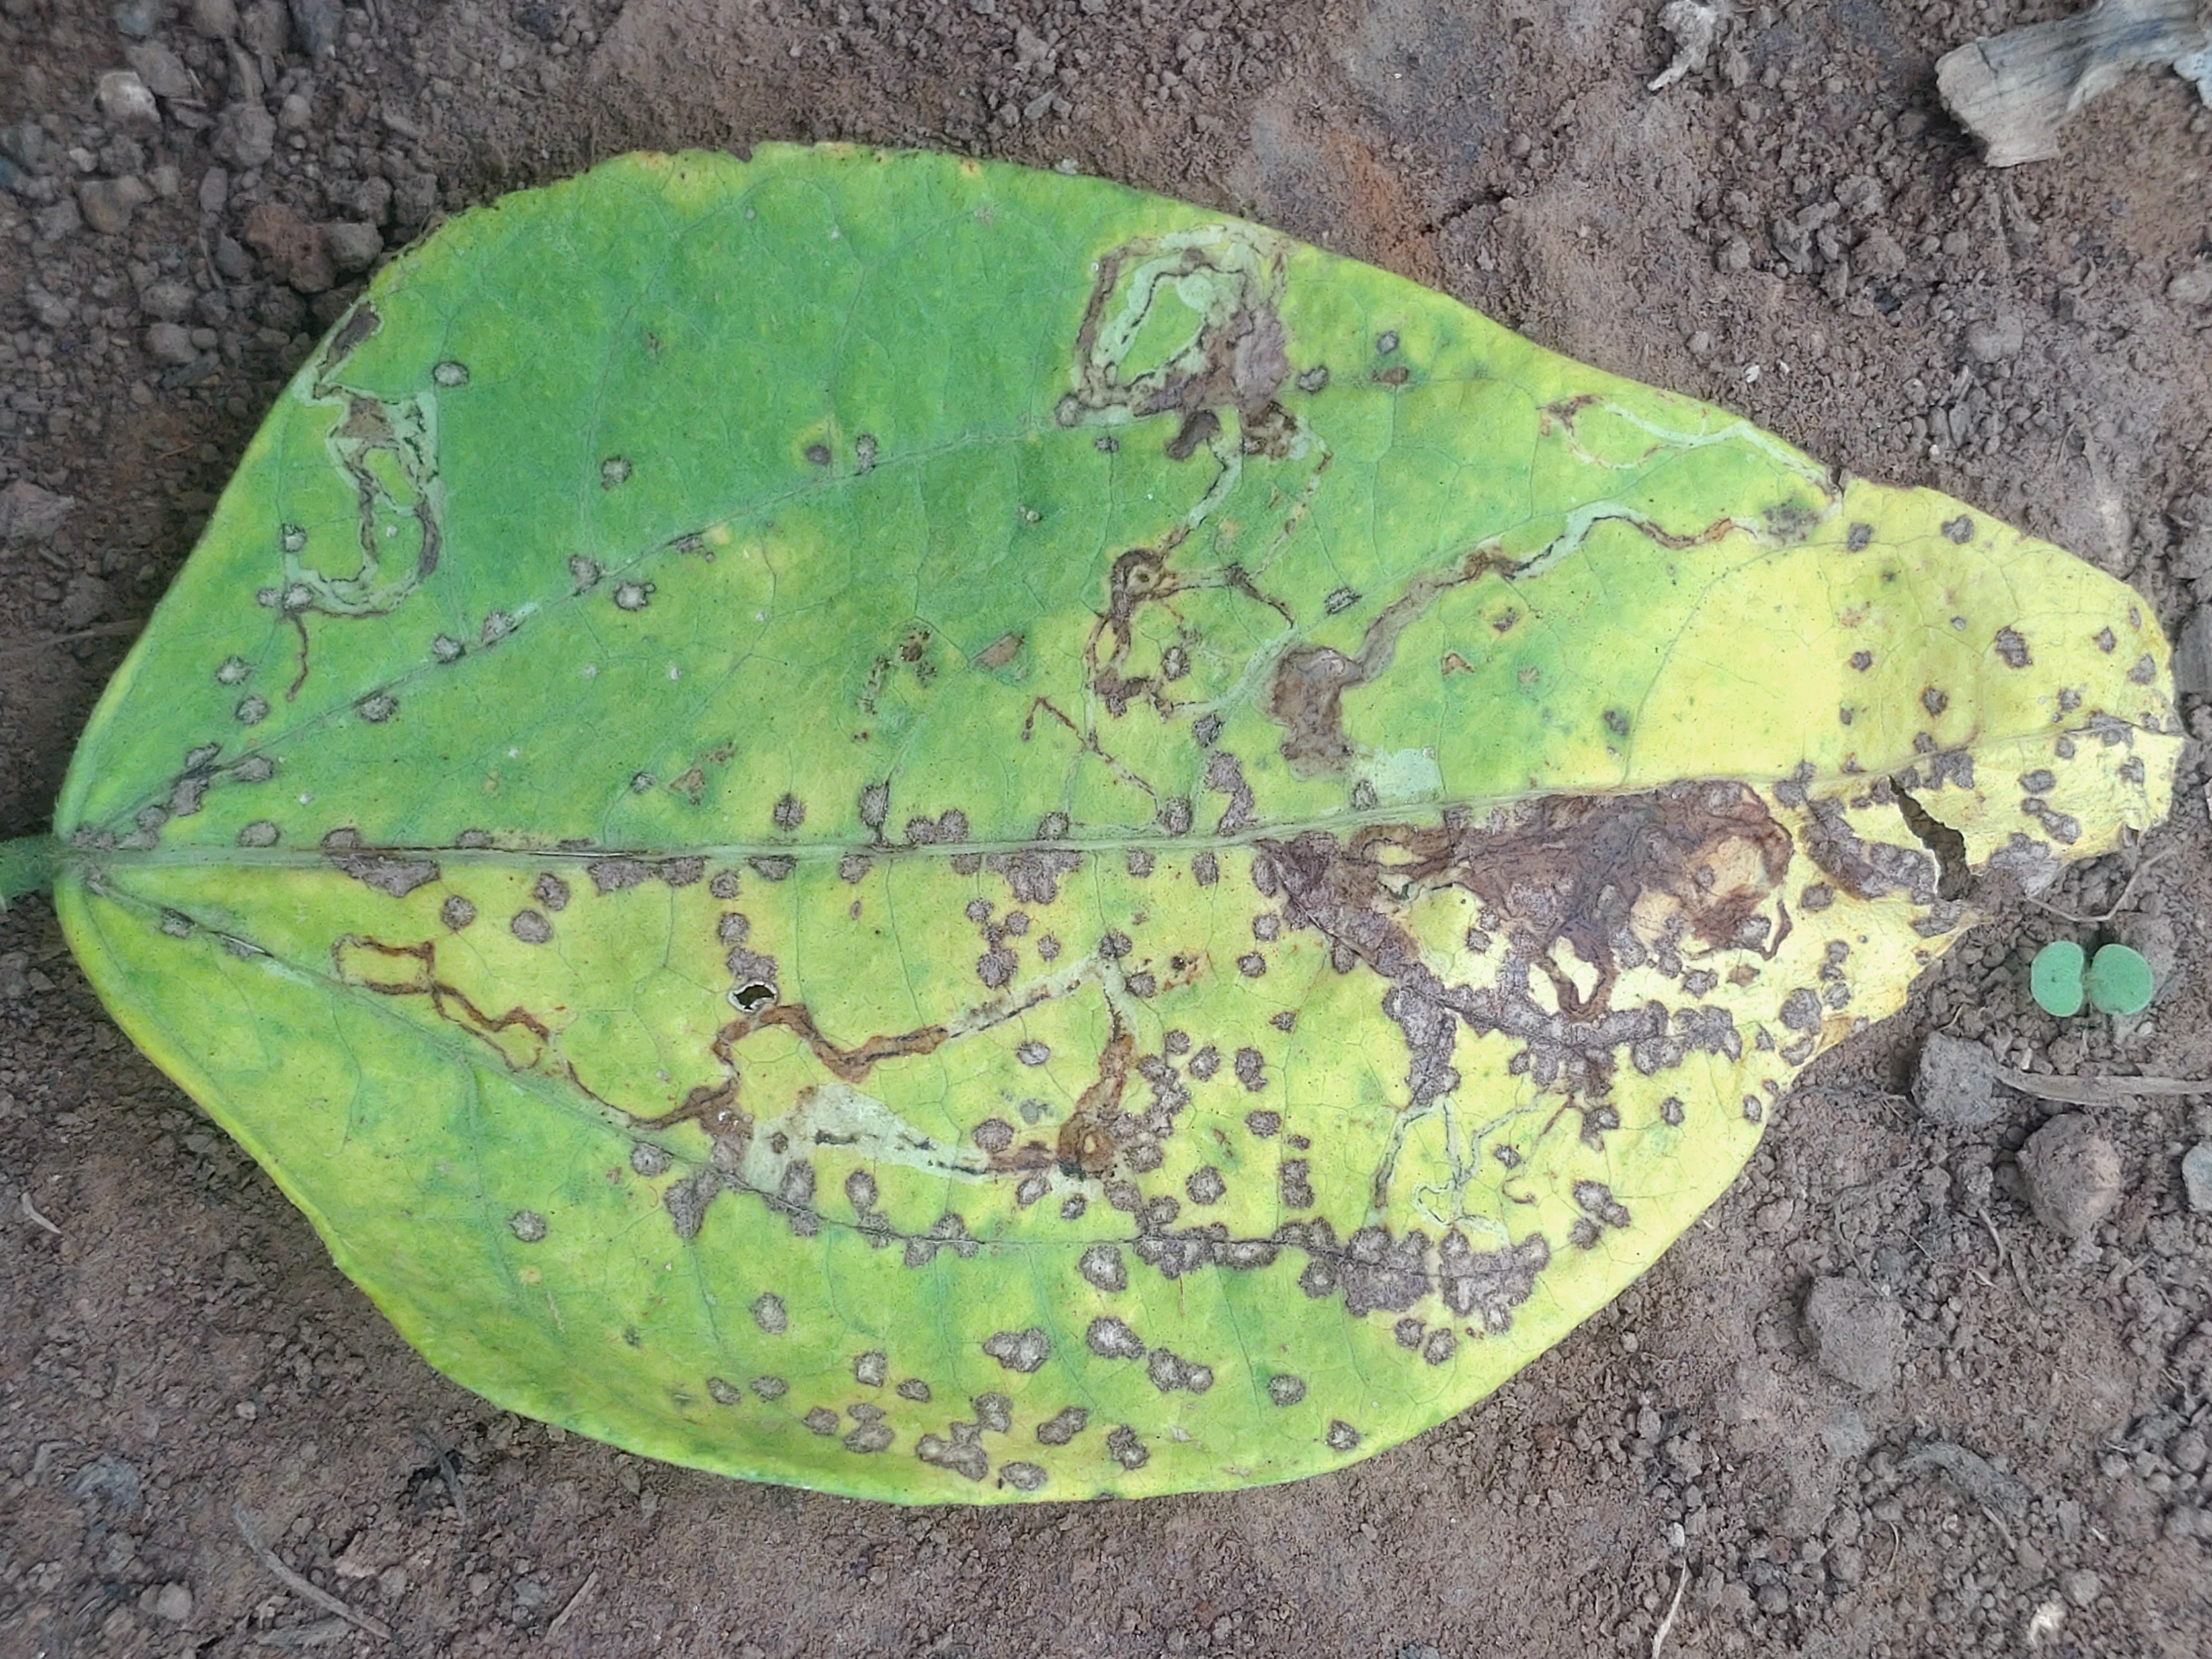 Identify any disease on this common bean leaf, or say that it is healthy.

anthracnose
